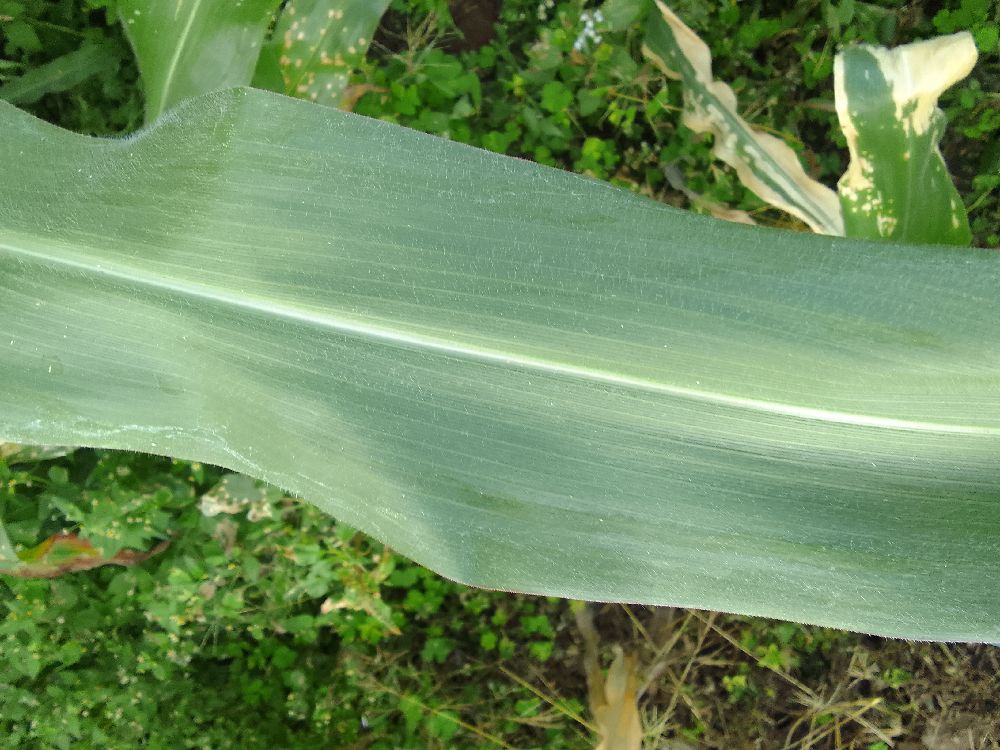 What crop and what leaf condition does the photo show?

maize, healthy
